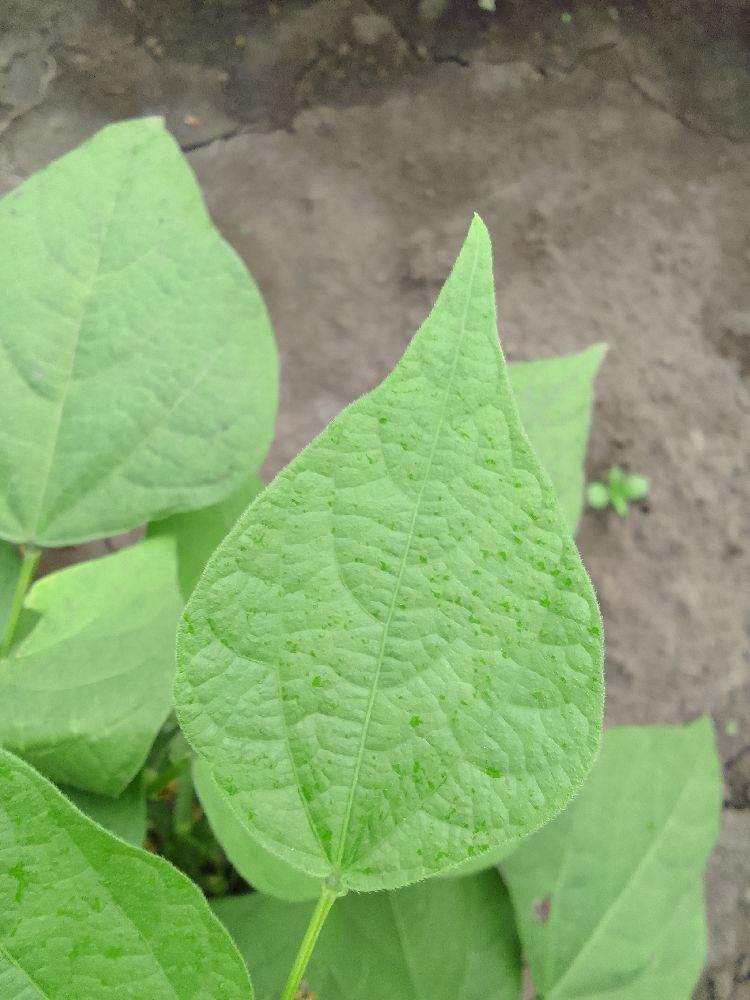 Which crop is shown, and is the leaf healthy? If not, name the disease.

common bean, healthy
